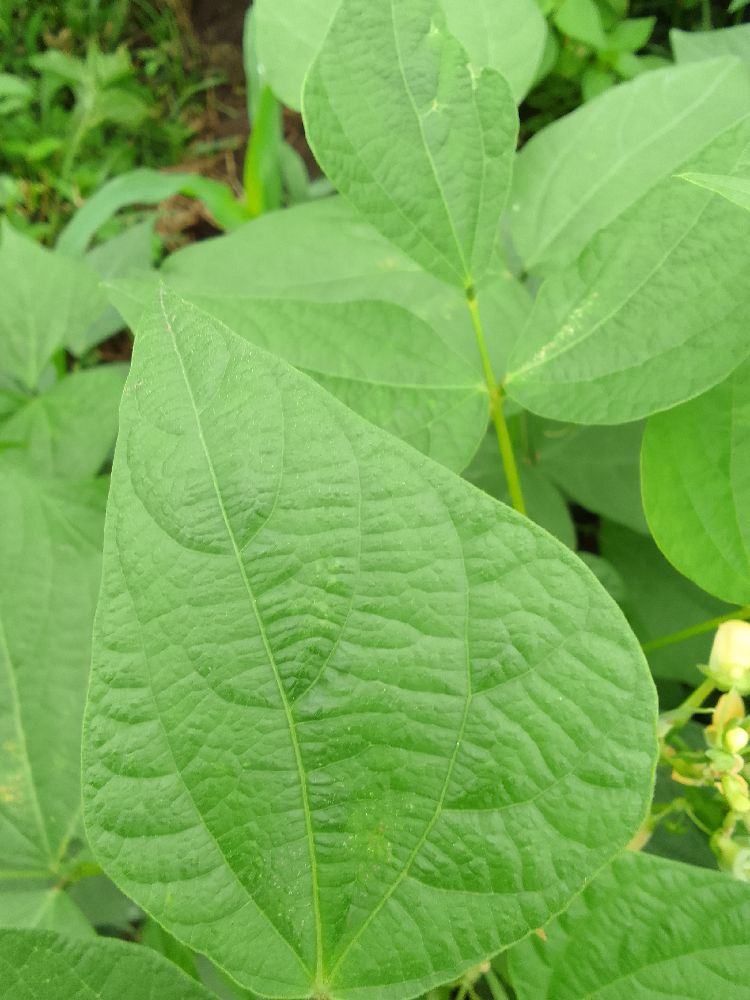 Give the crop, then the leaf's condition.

common bean, healthy
